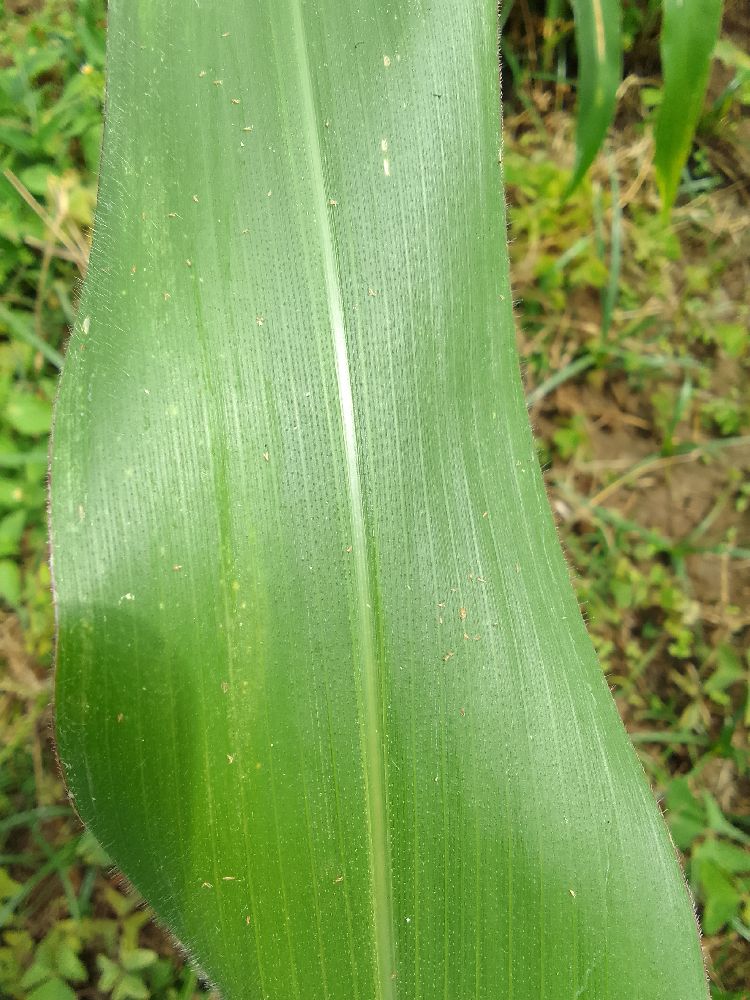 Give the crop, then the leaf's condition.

maize, healthy
